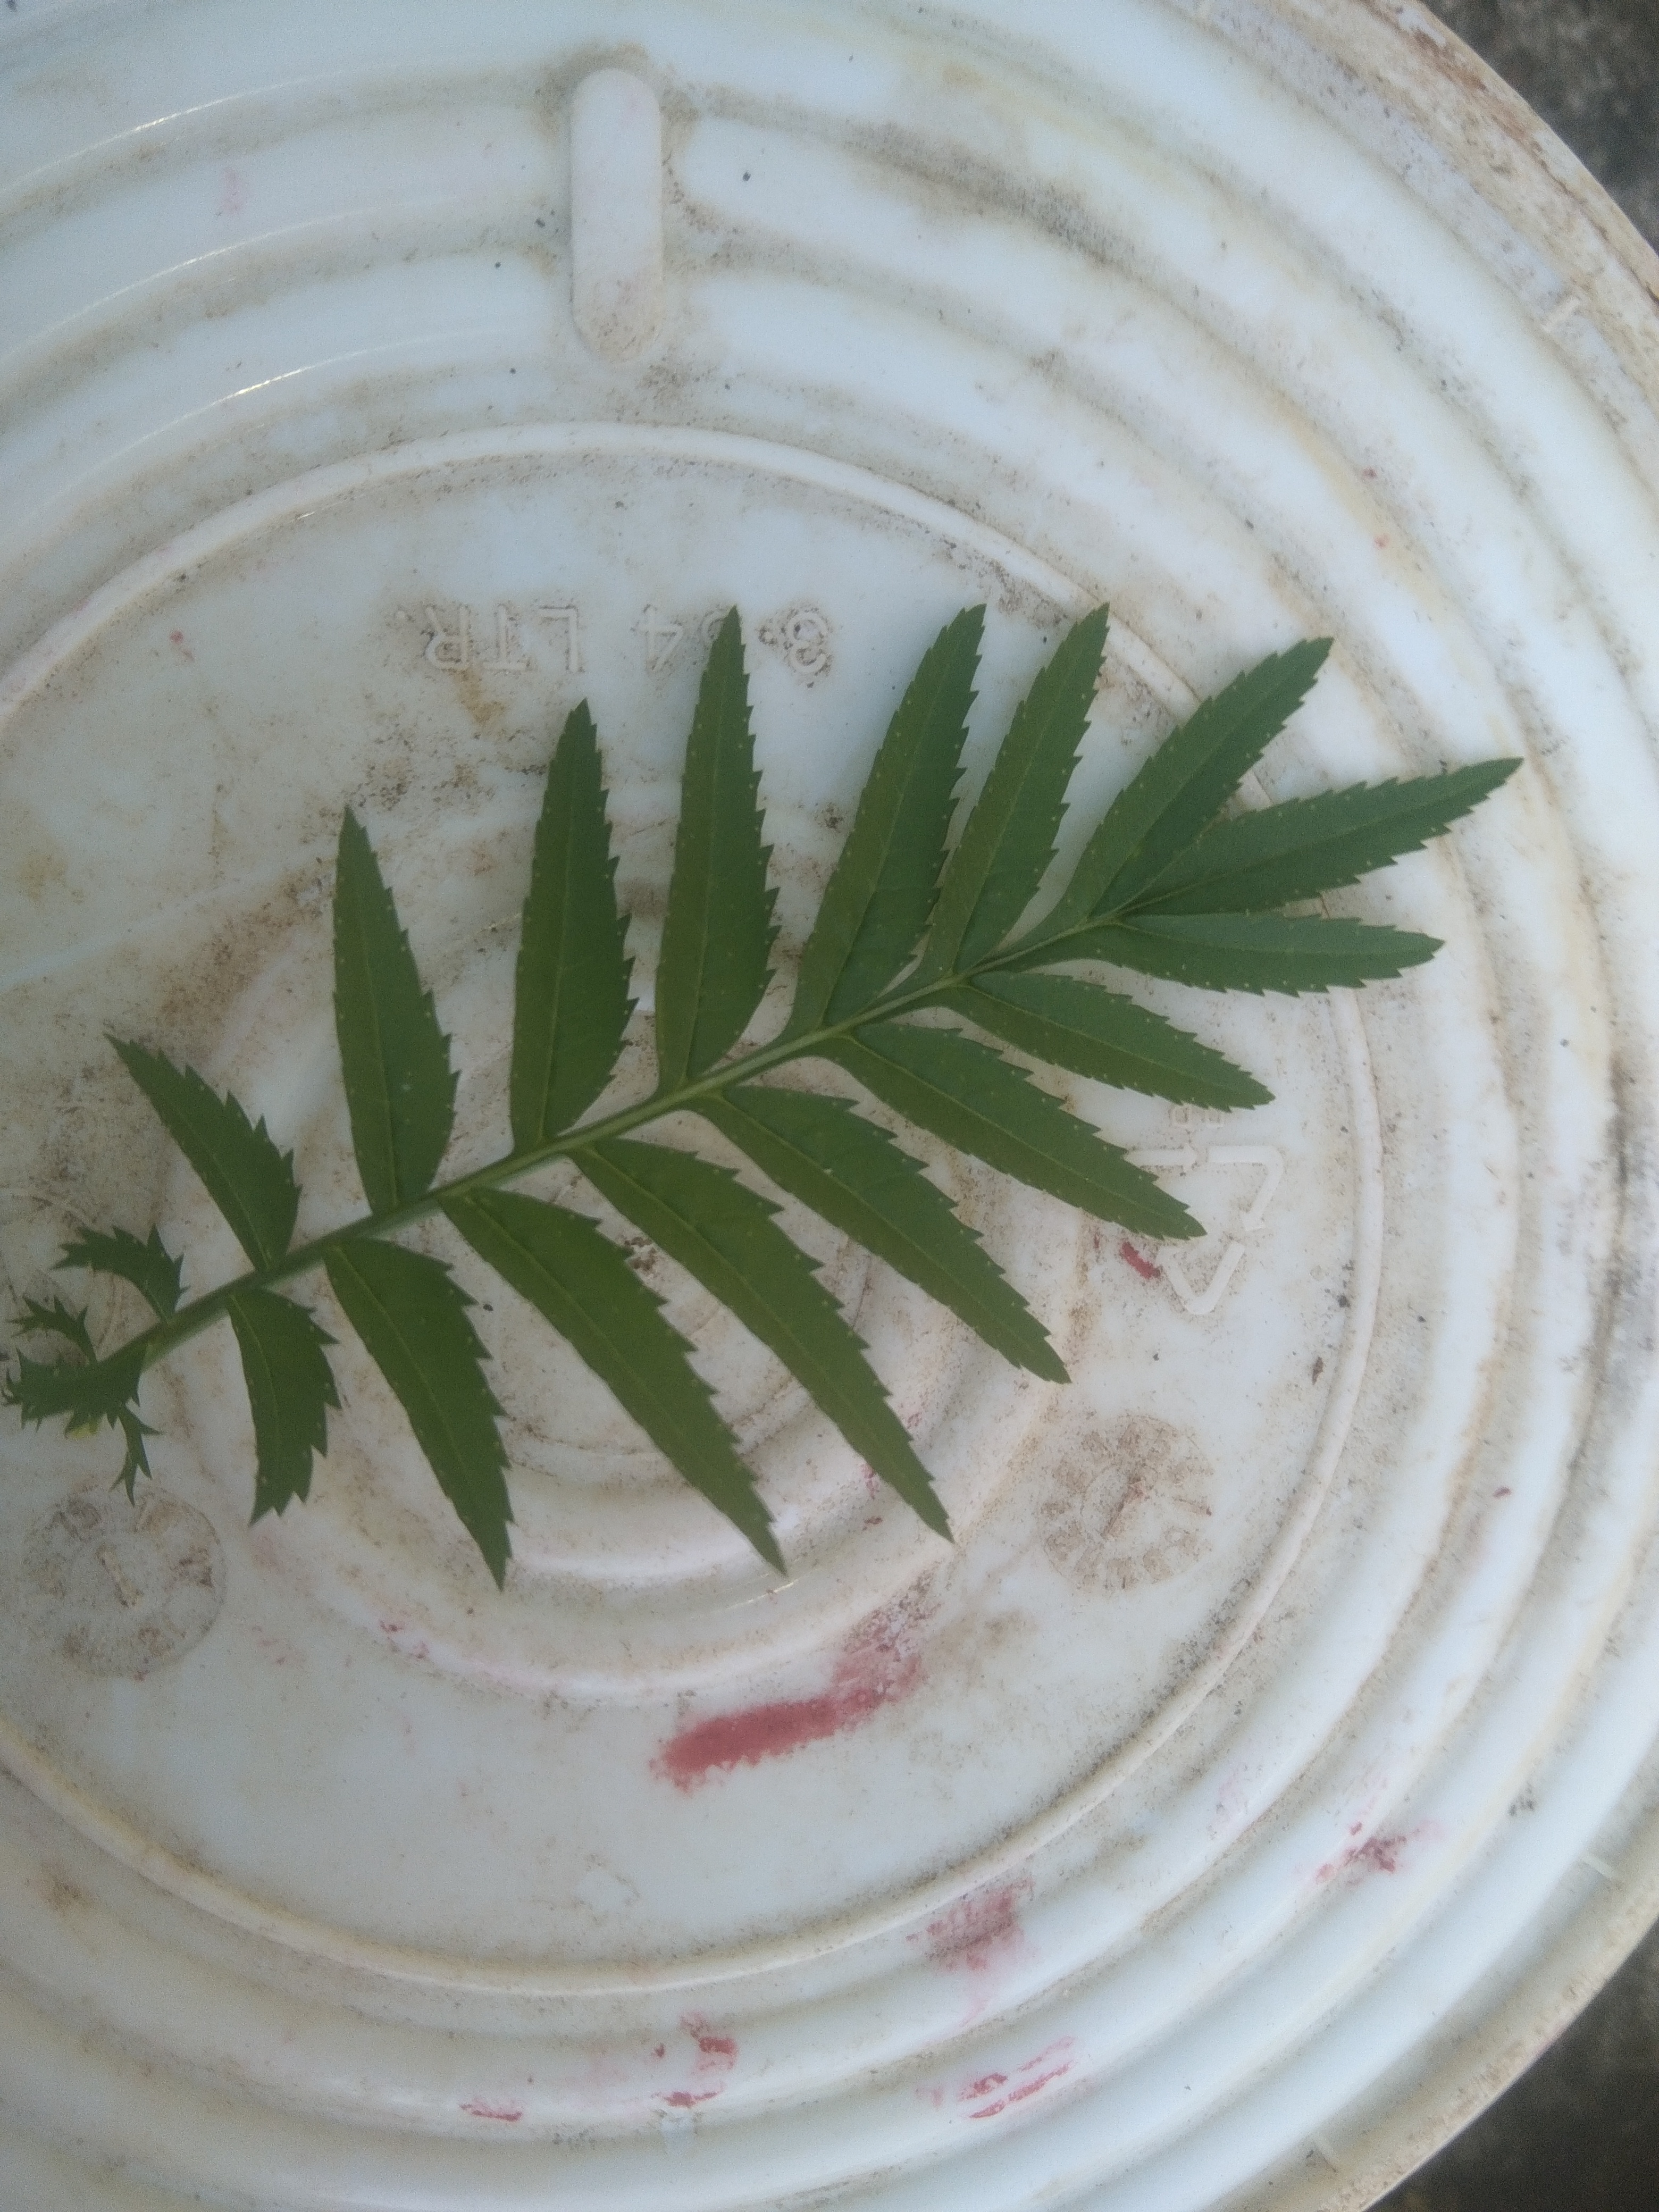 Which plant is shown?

marigold
